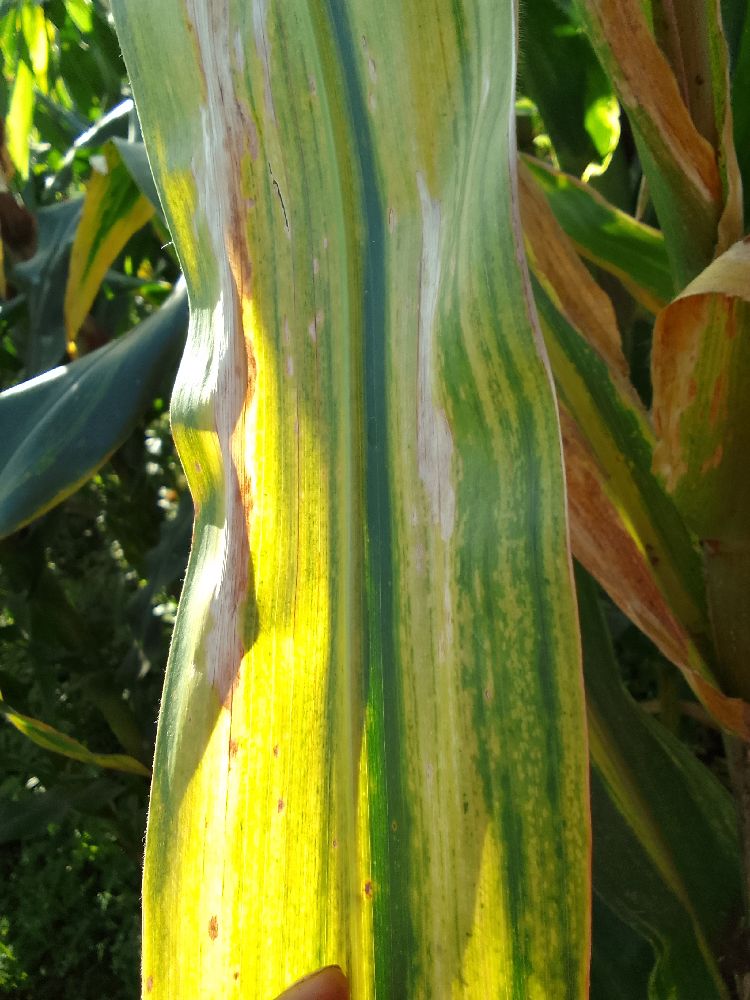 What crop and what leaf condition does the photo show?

maize, maize lethal necrosis
